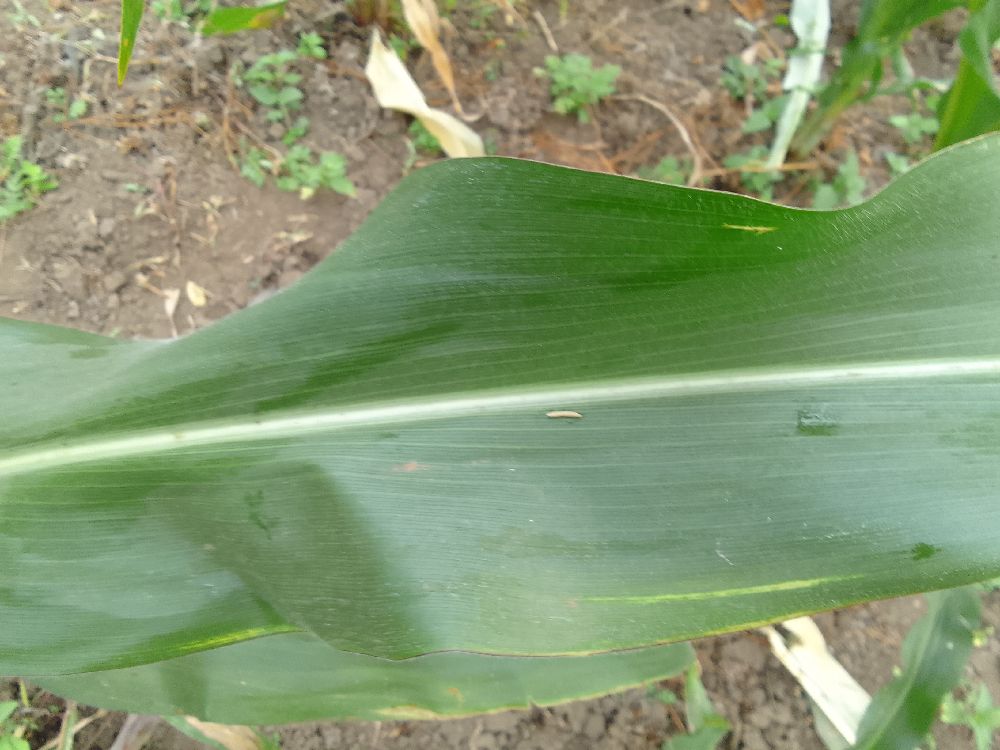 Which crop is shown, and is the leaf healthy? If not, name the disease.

maize, healthy
